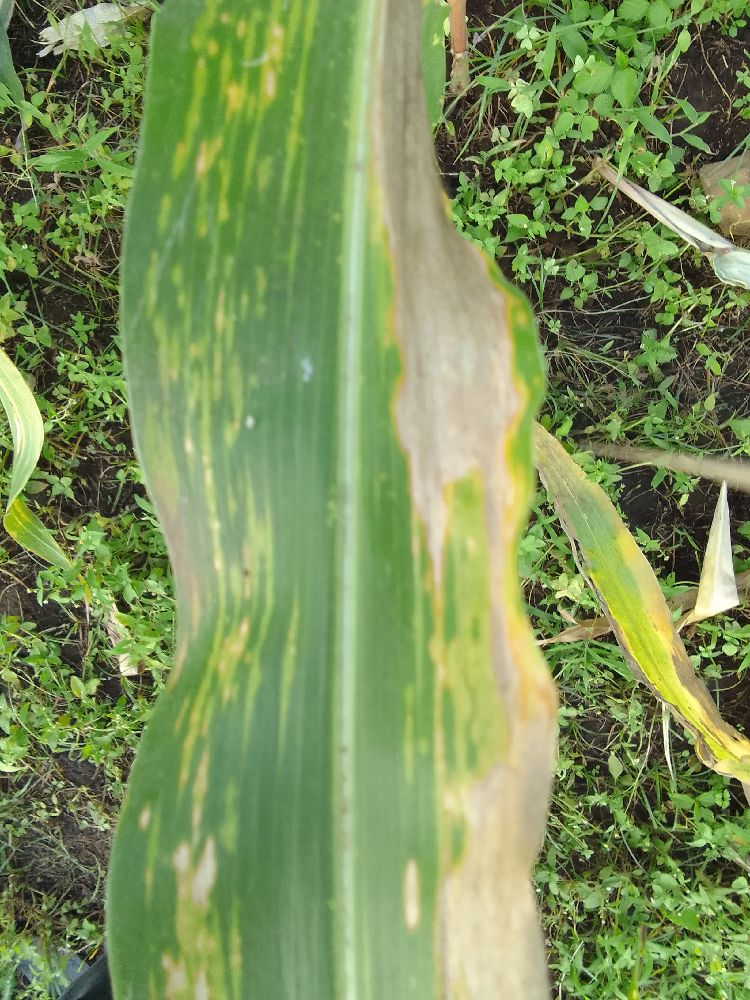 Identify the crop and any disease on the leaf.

maize, maize lethal necrosis
